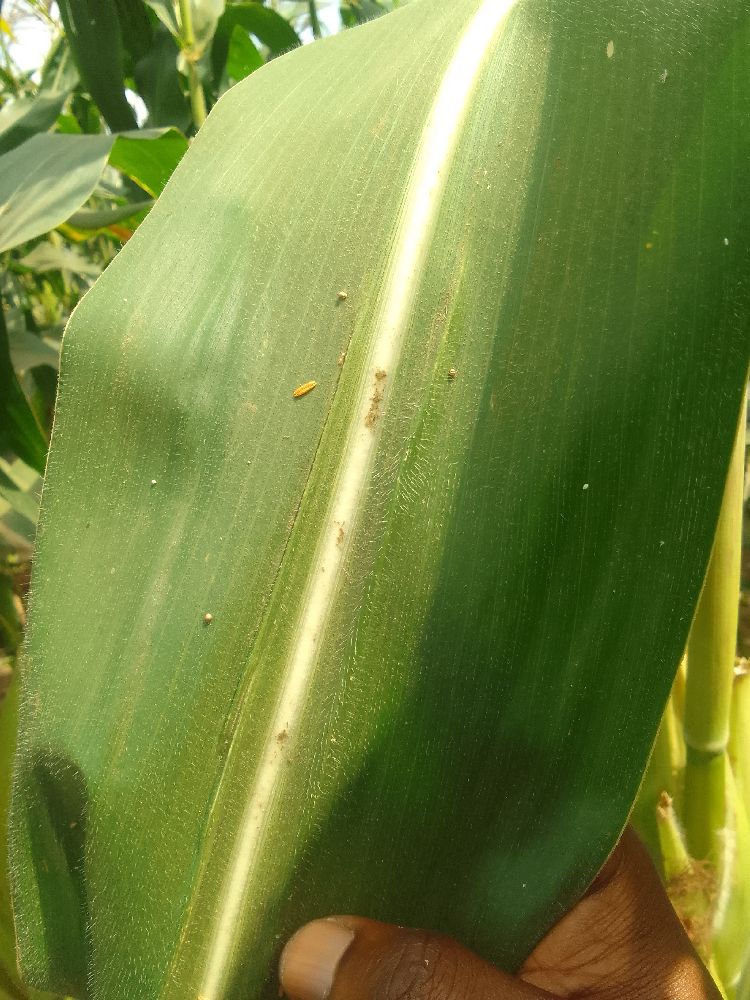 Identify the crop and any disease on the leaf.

maize, healthy
